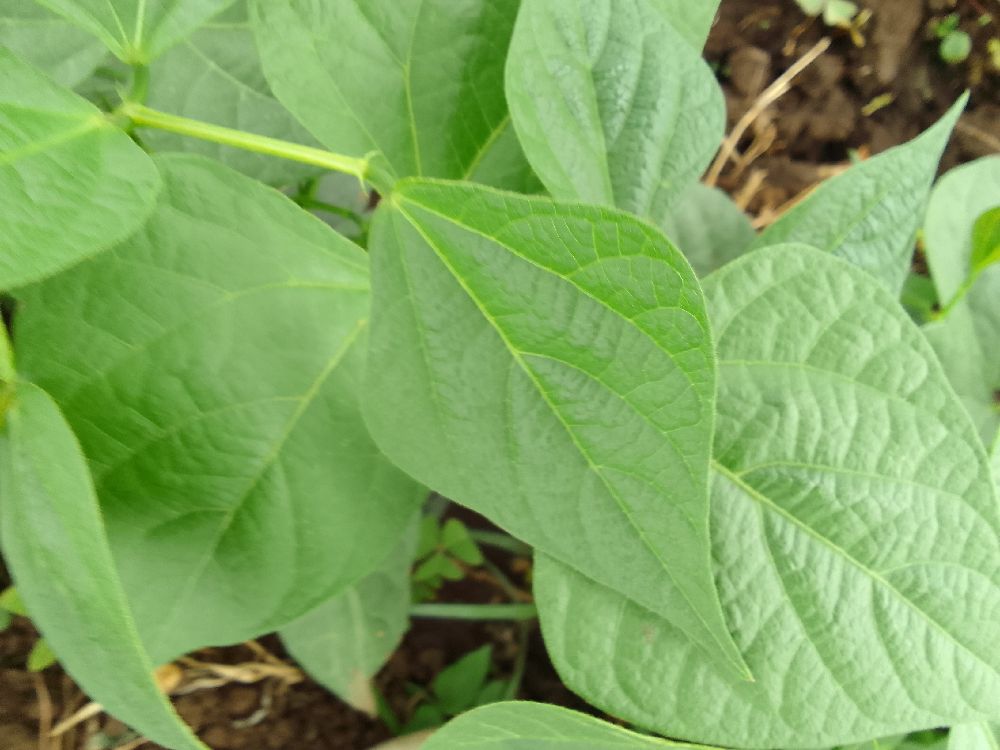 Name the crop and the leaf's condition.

common bean, healthy
